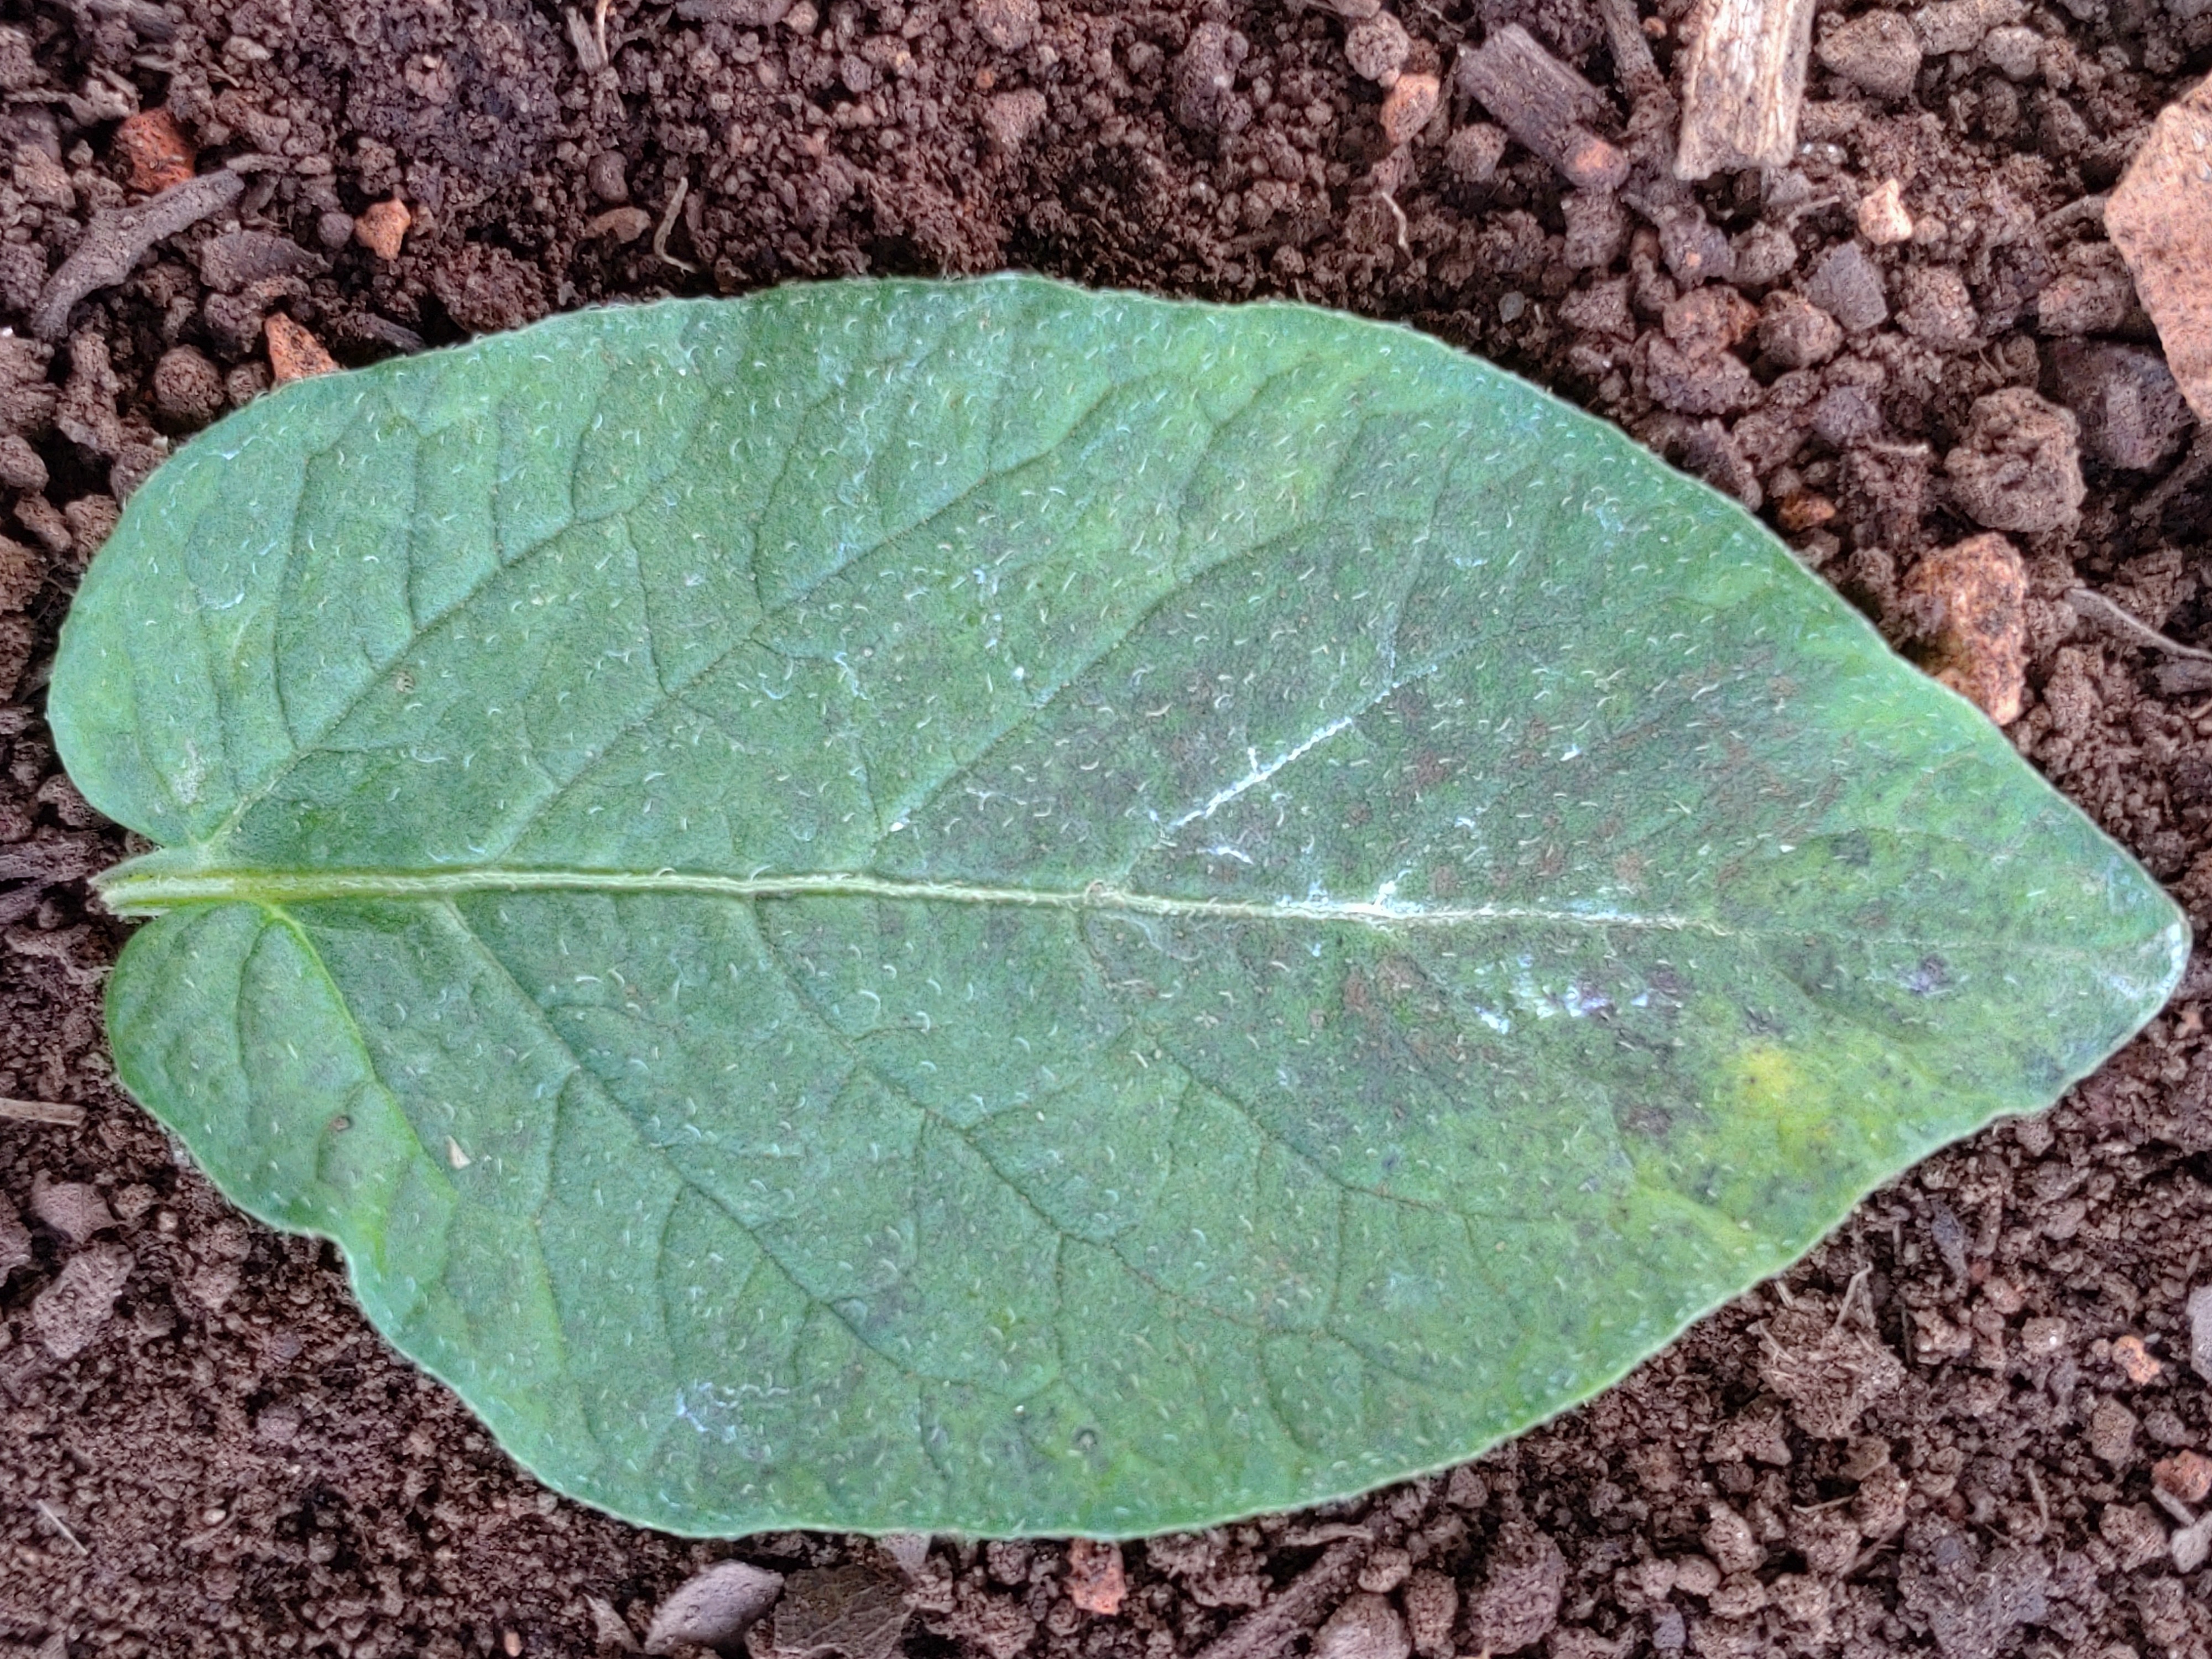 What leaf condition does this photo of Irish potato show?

late blight
